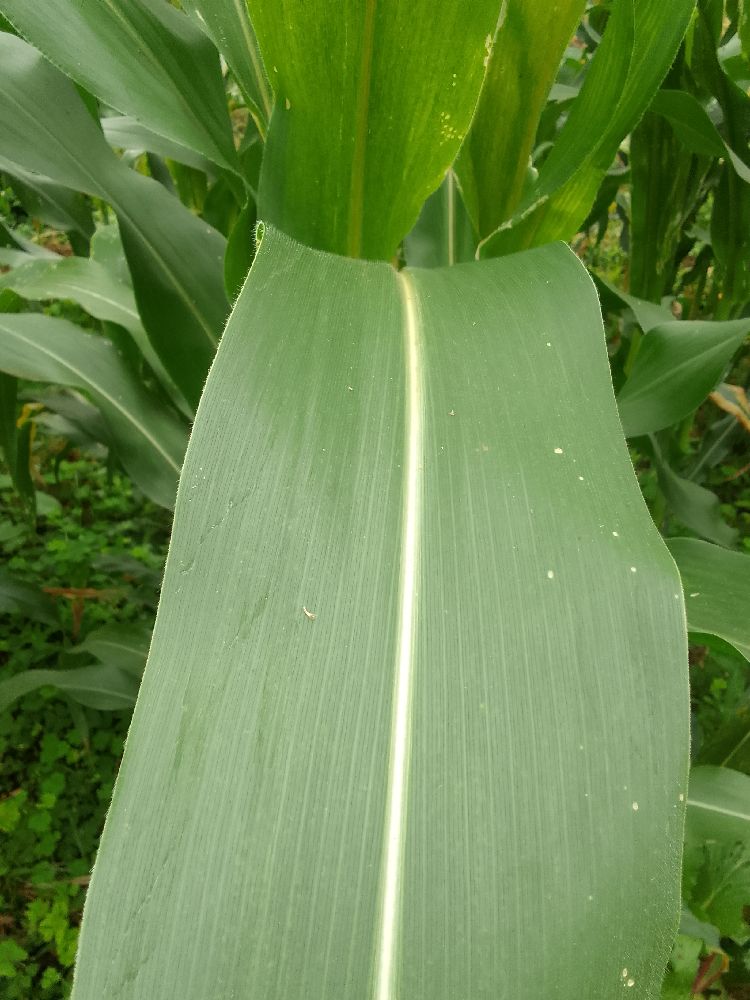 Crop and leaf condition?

maize, healthy
